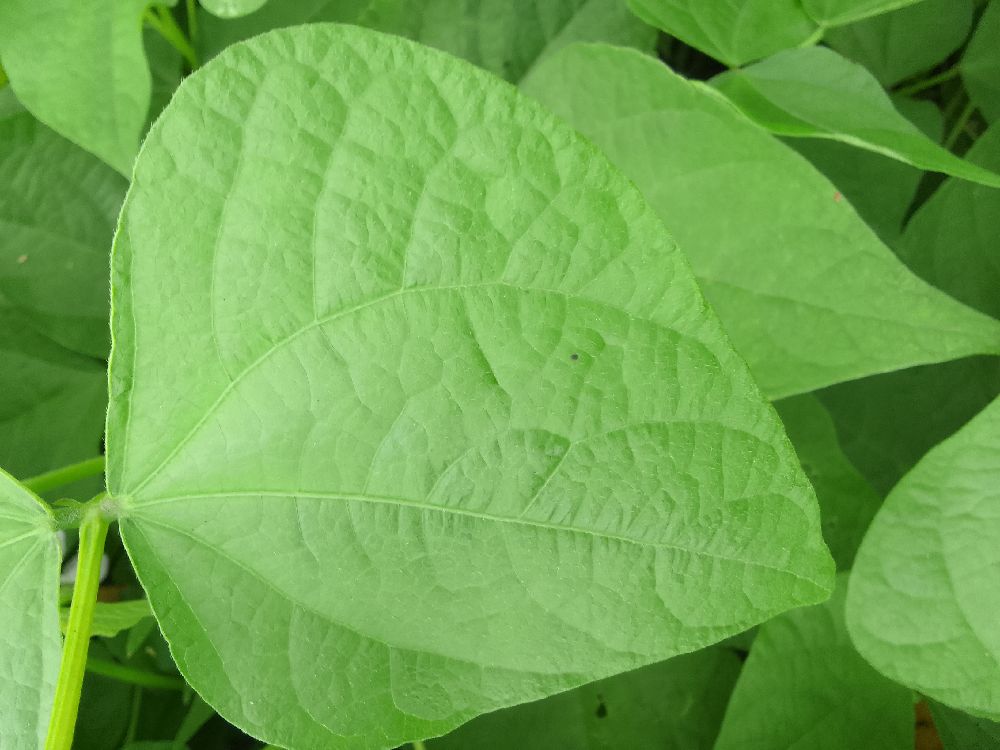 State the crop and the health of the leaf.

common bean, healthy
